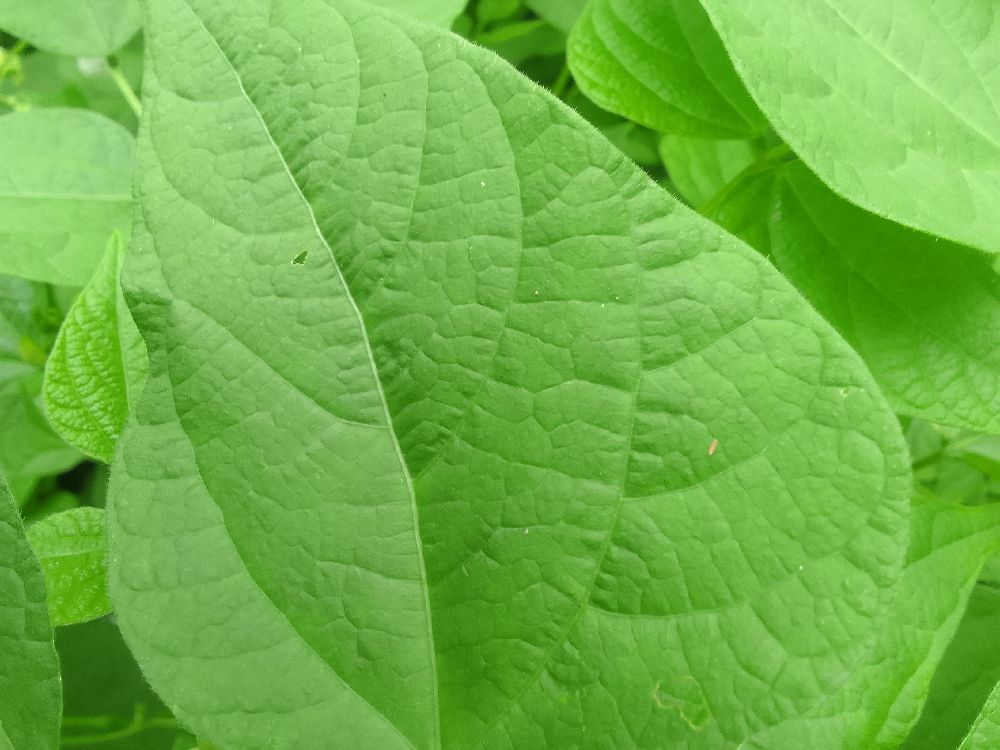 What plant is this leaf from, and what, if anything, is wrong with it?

common bean, healthy
